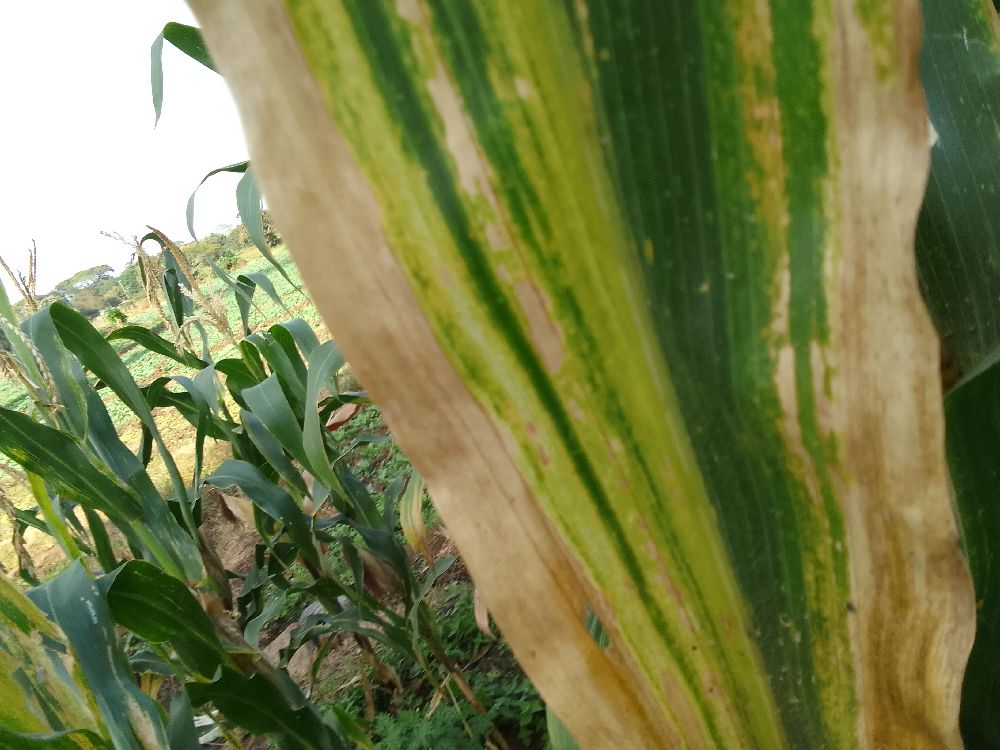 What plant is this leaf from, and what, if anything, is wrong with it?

maize, maize lethal necrosis
